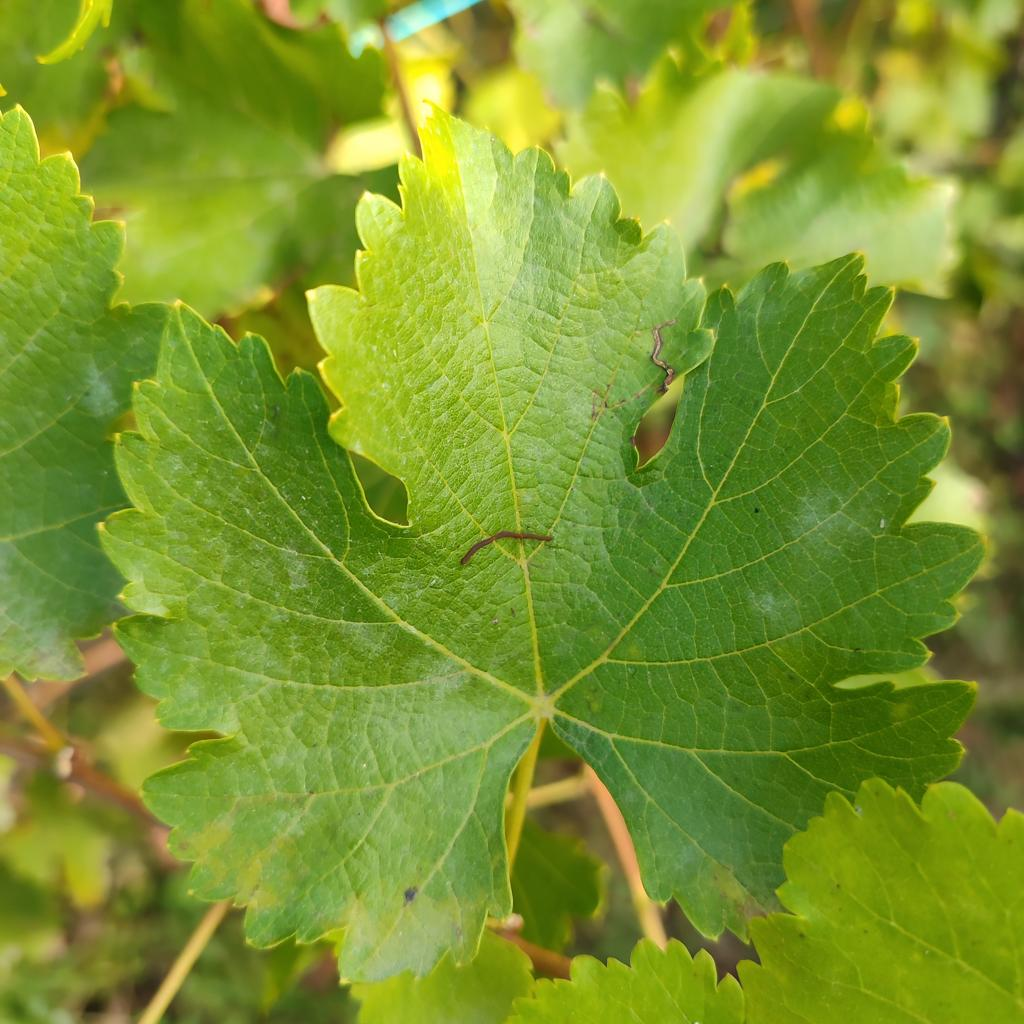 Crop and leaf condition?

grapevine, powdery mildew
